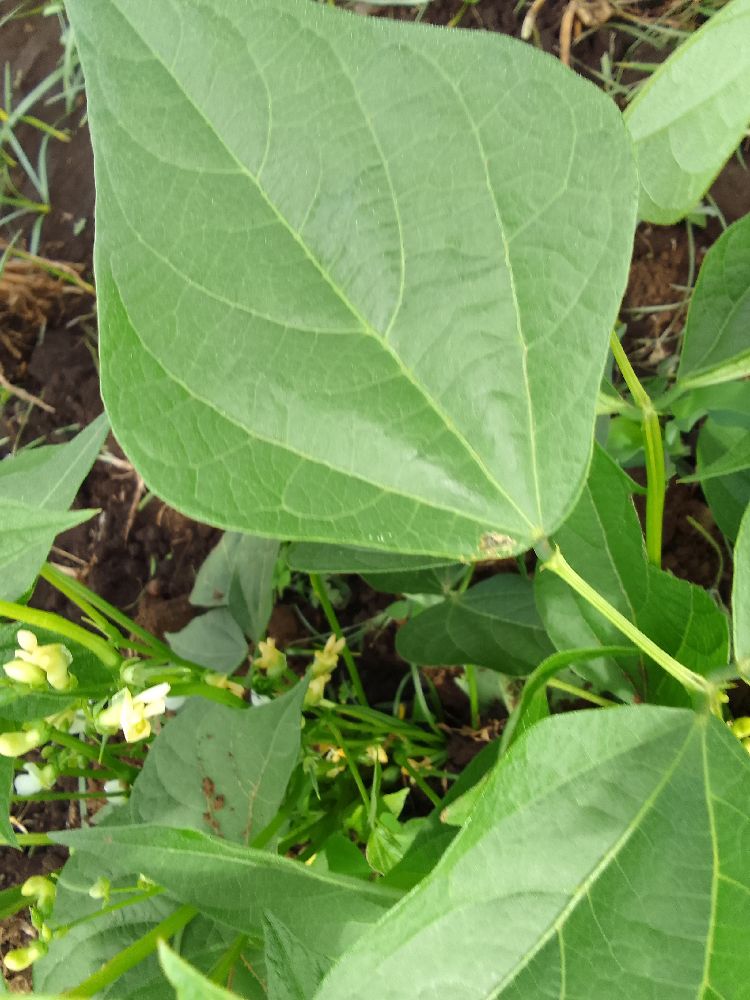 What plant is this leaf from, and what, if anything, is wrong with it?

common bean, healthy
